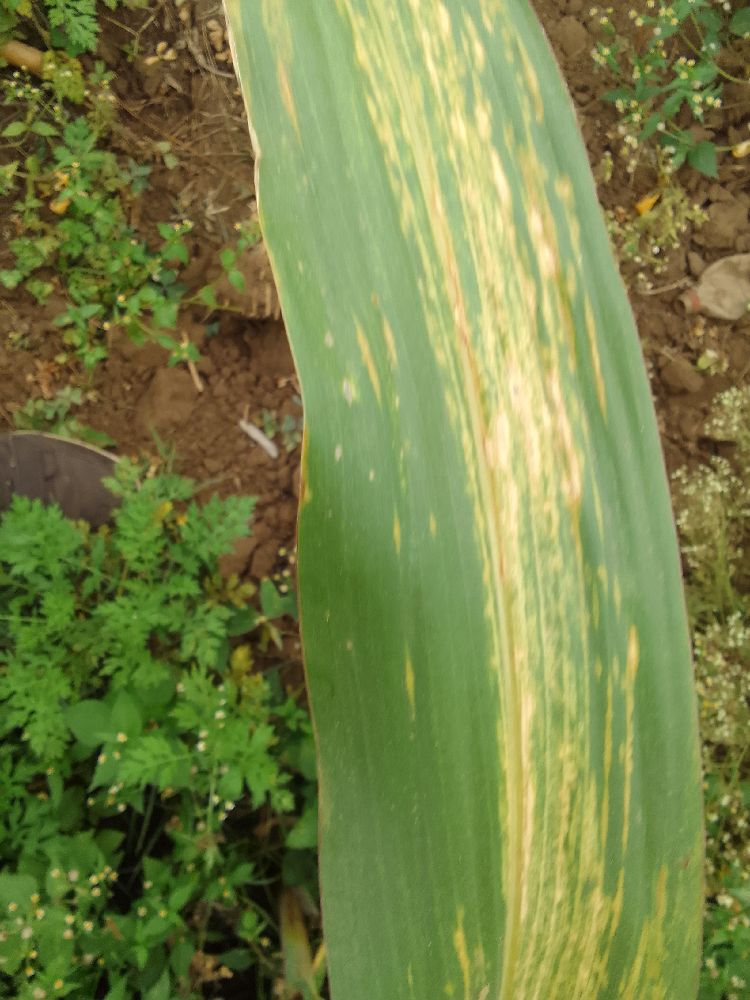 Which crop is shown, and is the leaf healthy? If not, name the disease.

maize, maize lethal necrosis
